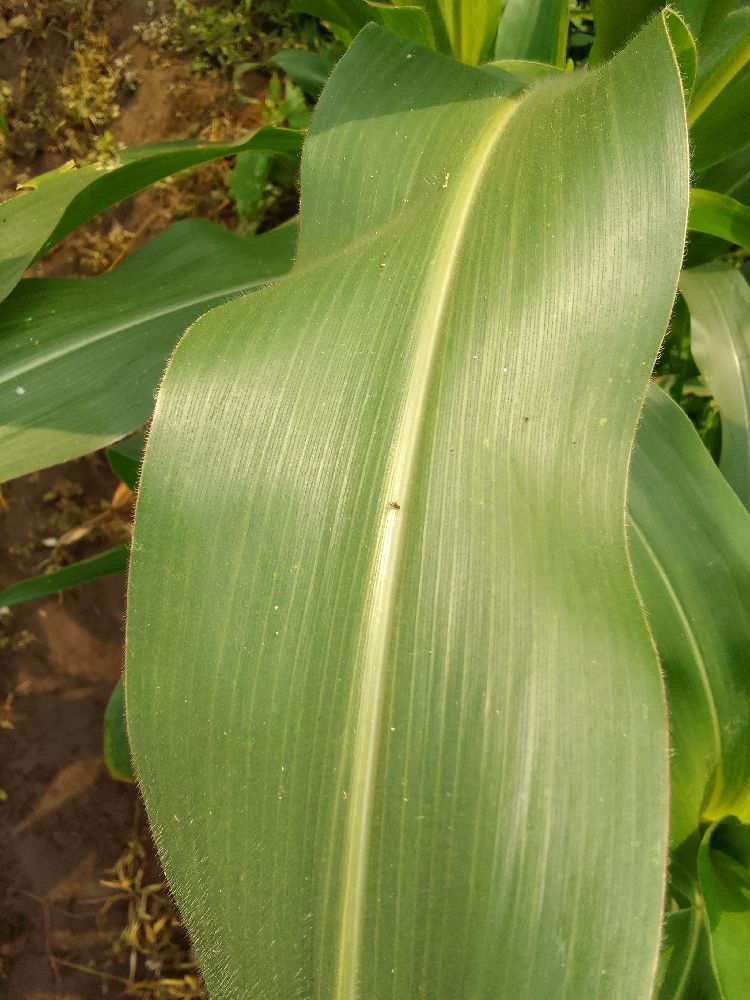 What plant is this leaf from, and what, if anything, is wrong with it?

maize, healthy
